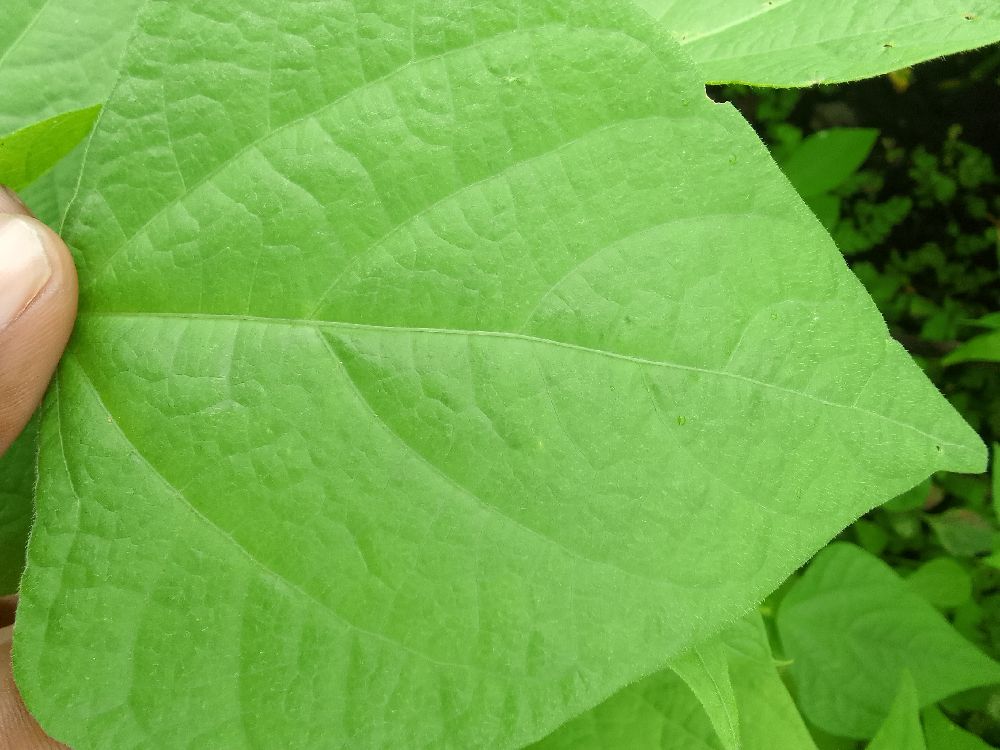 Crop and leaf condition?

common bean, healthy
